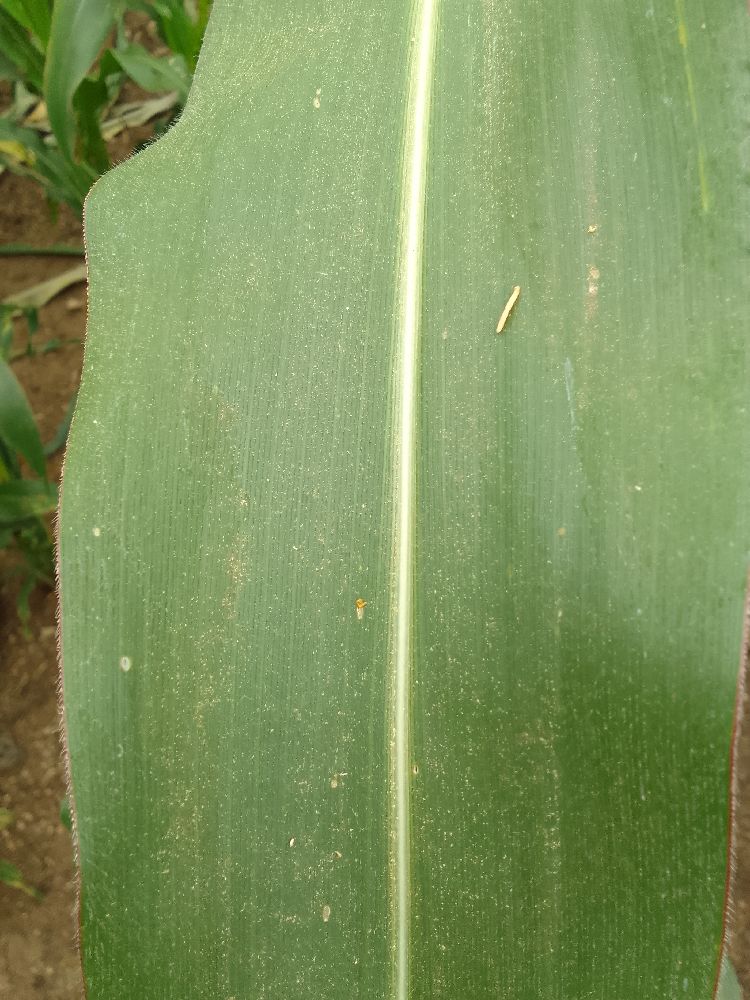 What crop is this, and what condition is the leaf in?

maize, healthy
